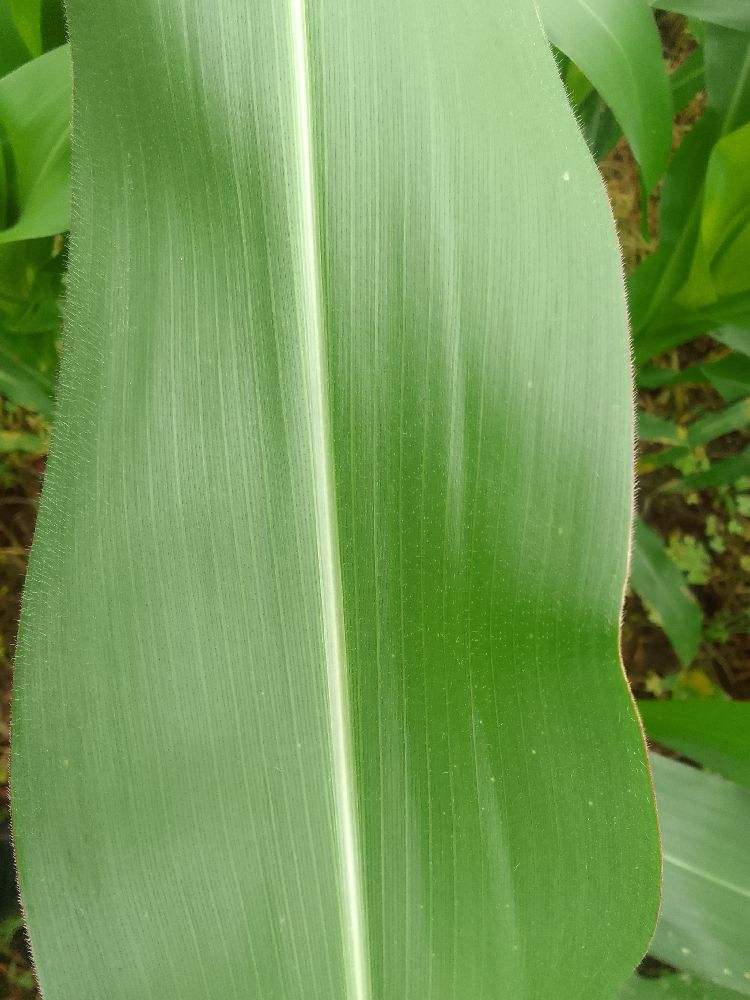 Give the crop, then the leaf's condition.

maize, healthy
